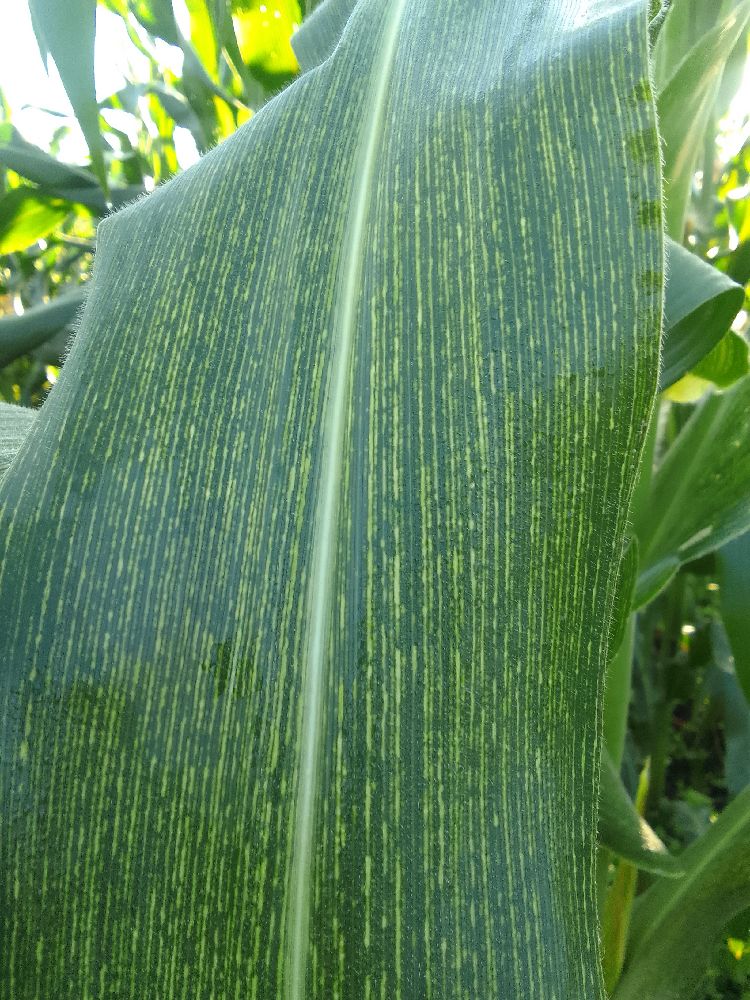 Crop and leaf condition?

maize, maize streak virus
